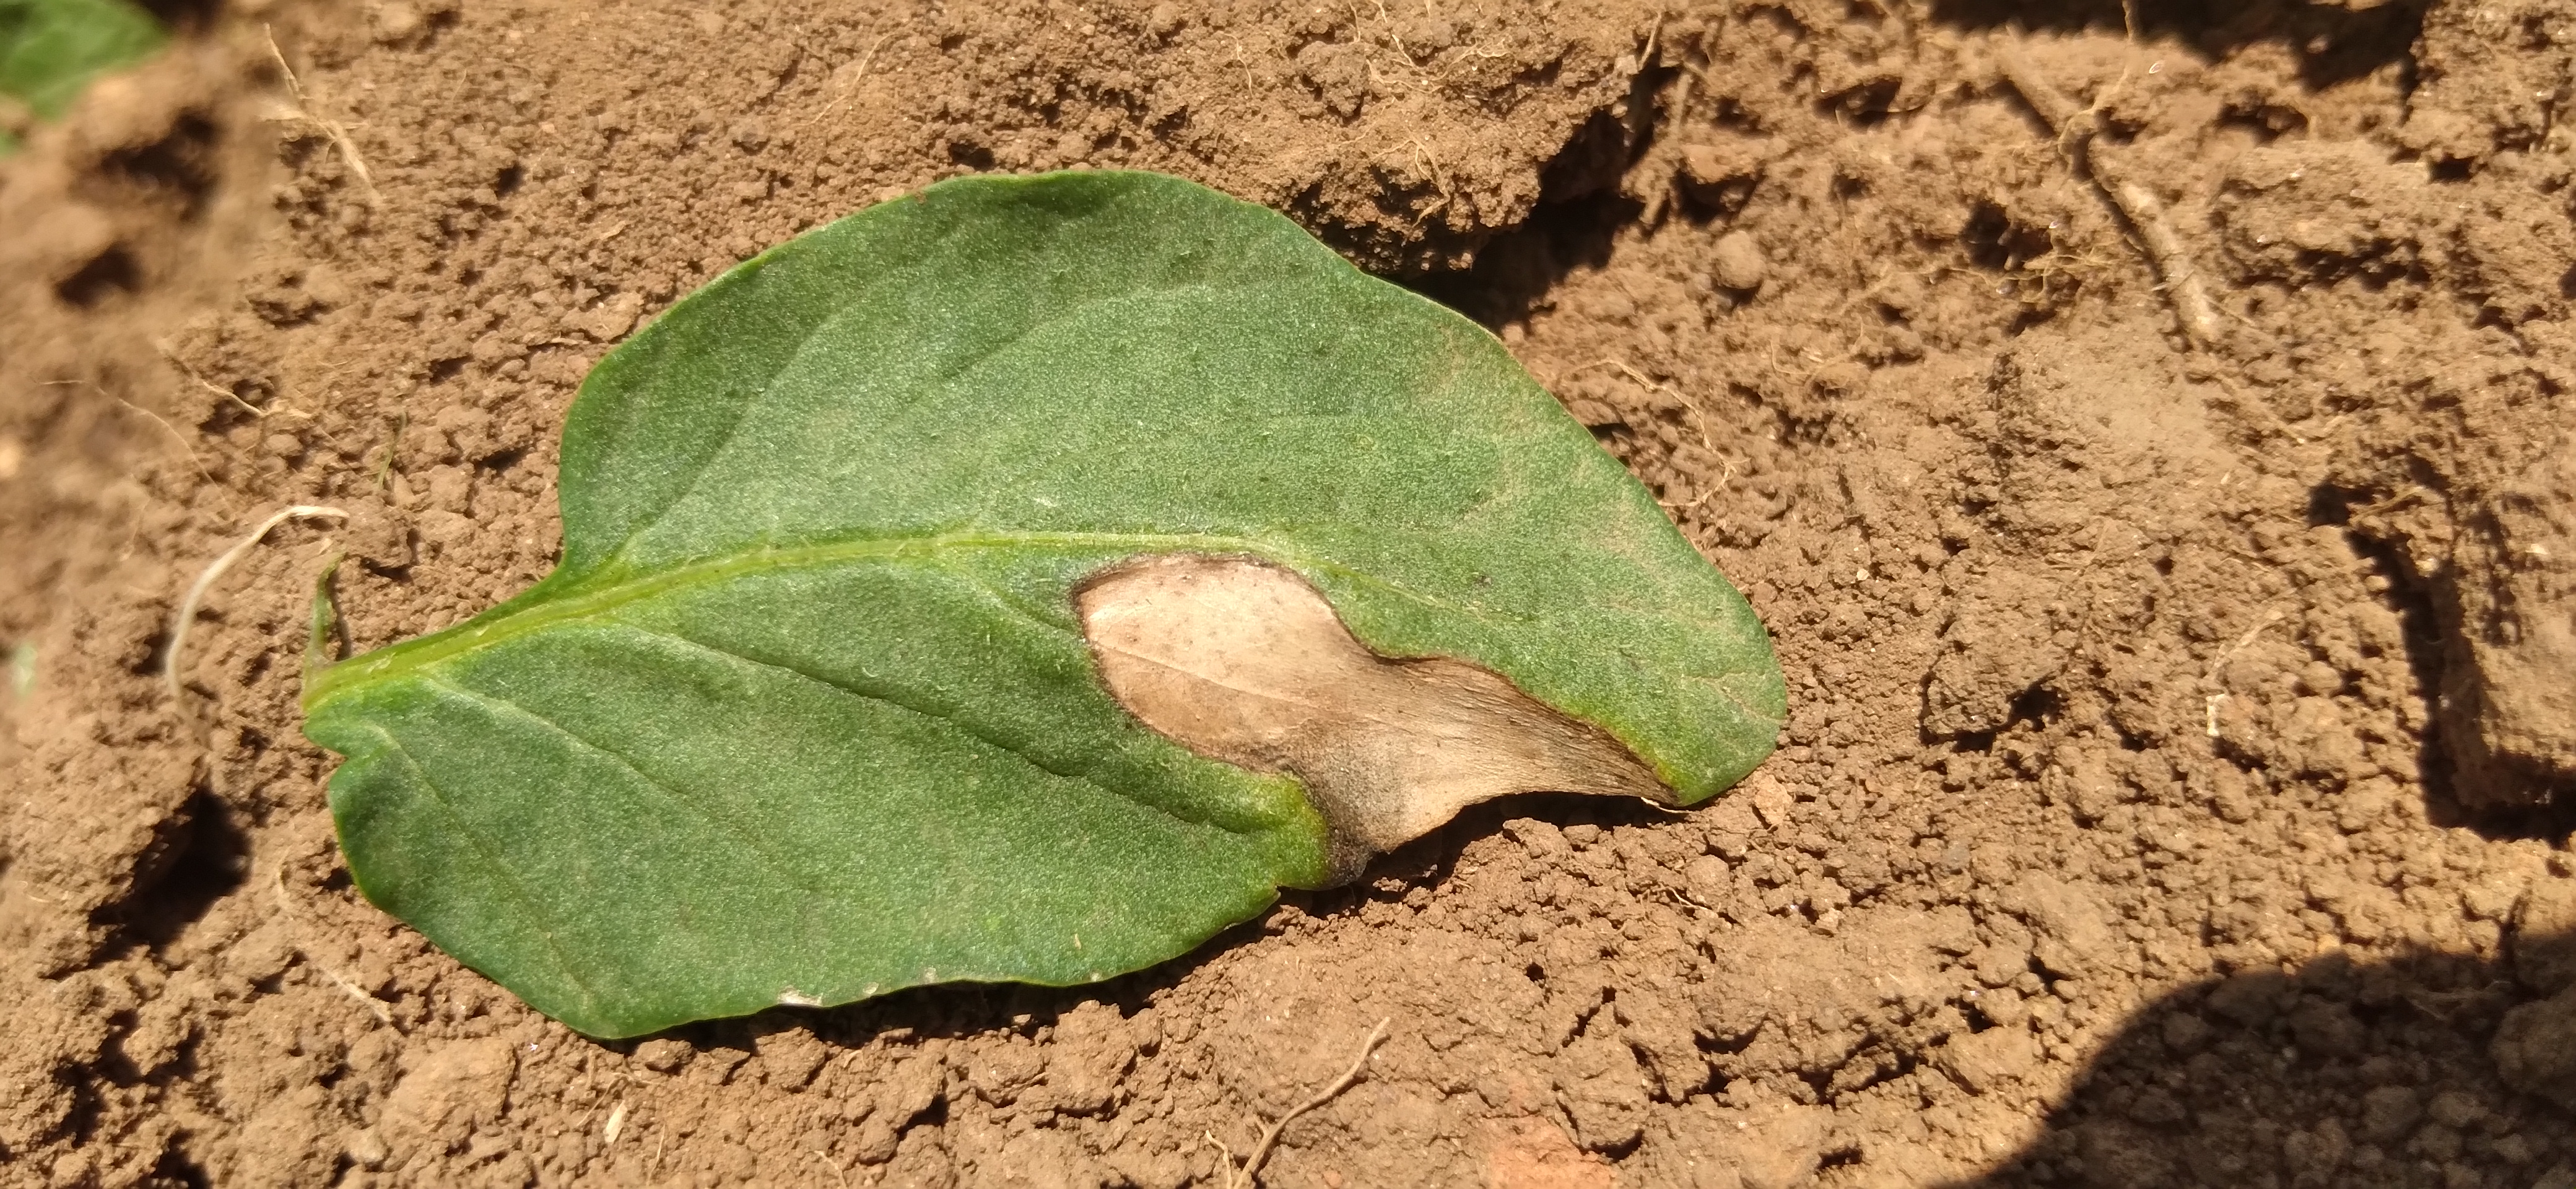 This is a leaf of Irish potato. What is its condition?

early blight
